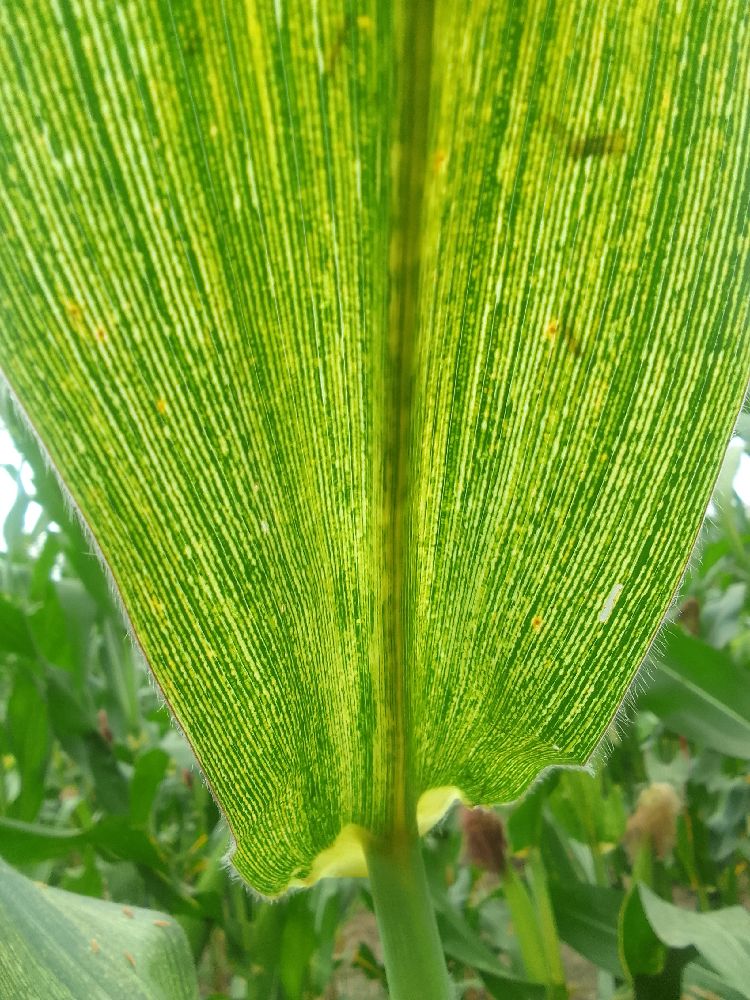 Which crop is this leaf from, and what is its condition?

maize, maize streak virus
